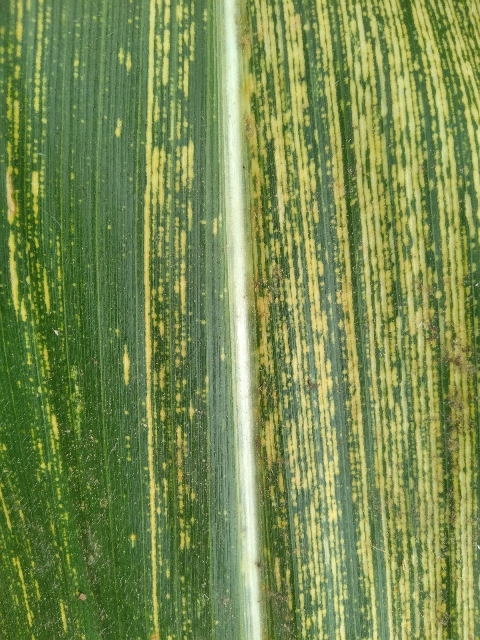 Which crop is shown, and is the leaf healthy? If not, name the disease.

maize, maize streak virus
